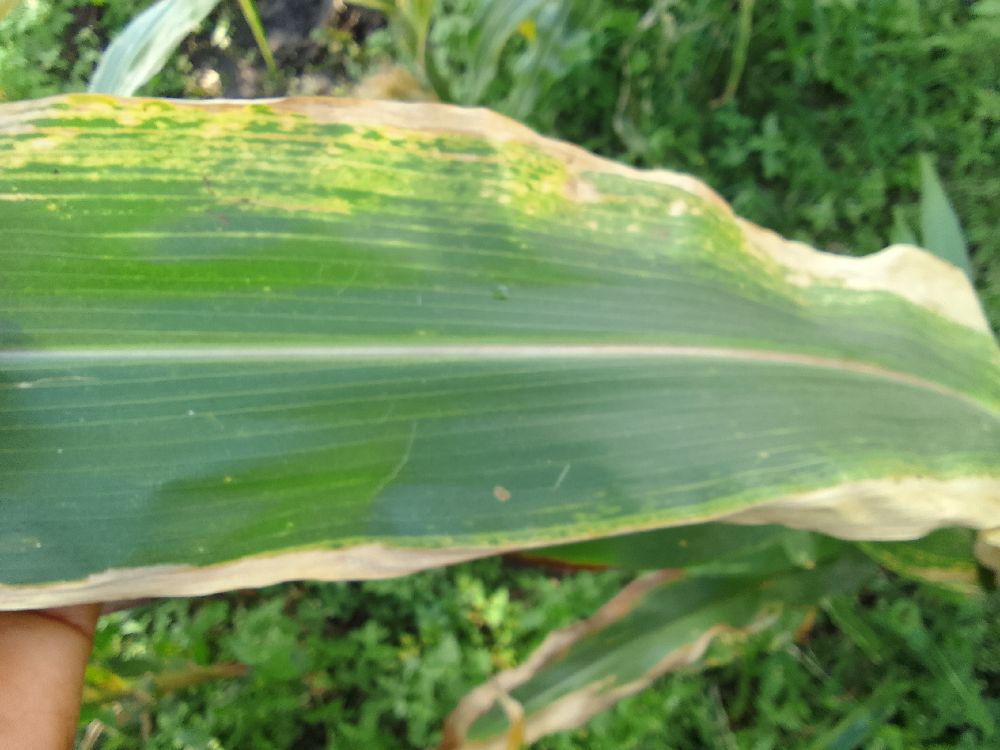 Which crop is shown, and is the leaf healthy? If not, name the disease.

maize, maize lethal necrosis
